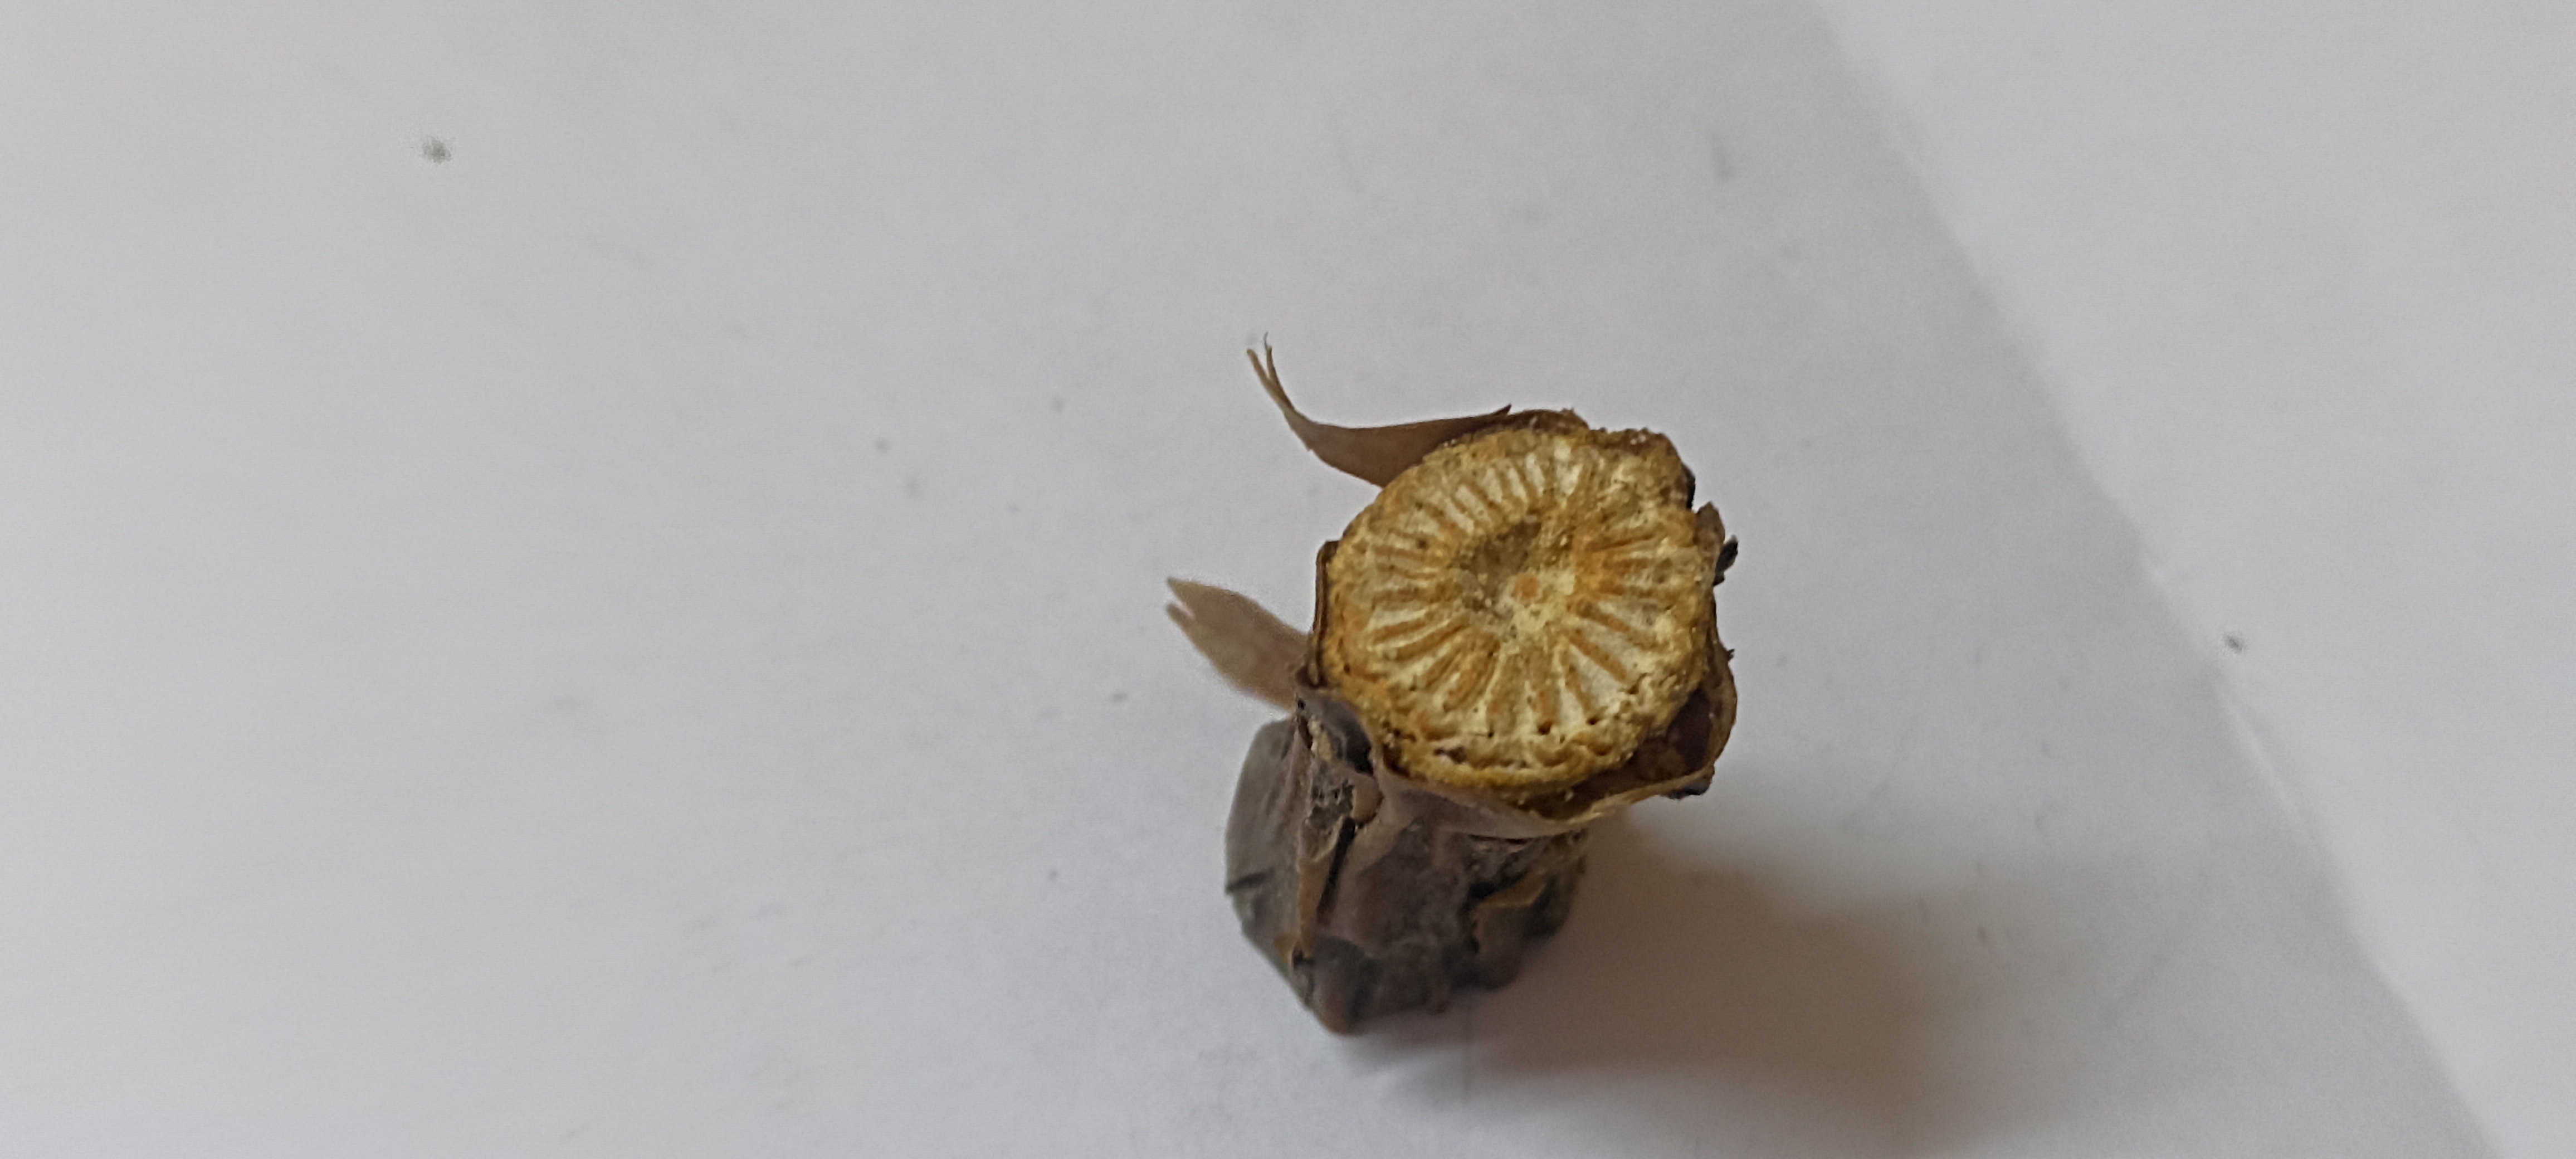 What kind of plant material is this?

gulvel
